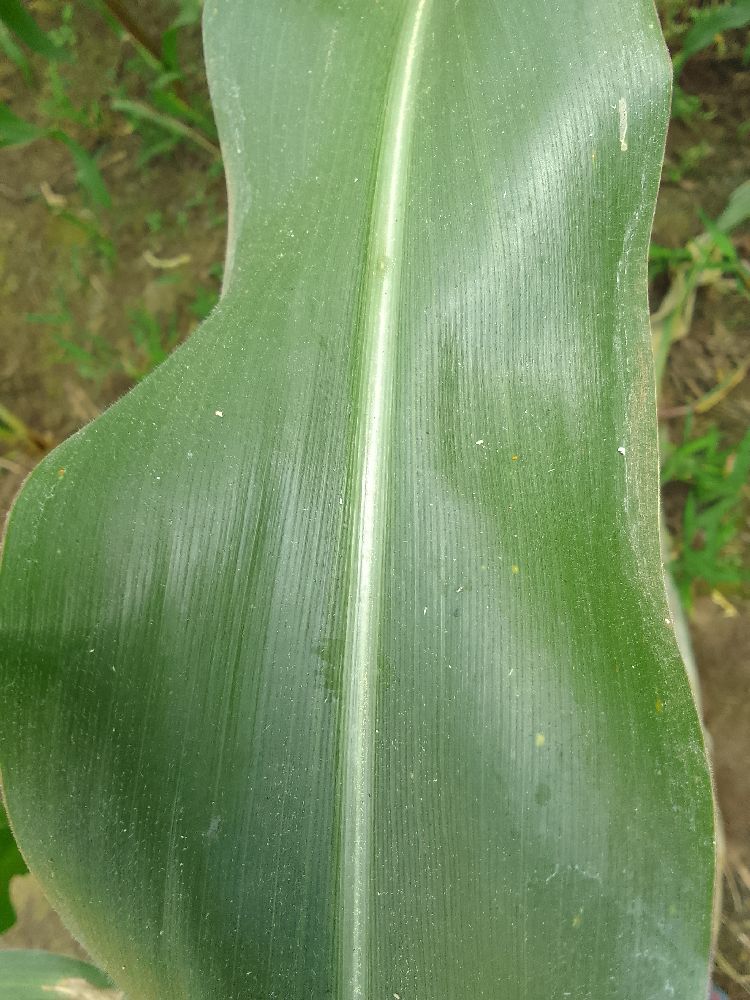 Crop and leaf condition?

maize, healthy
